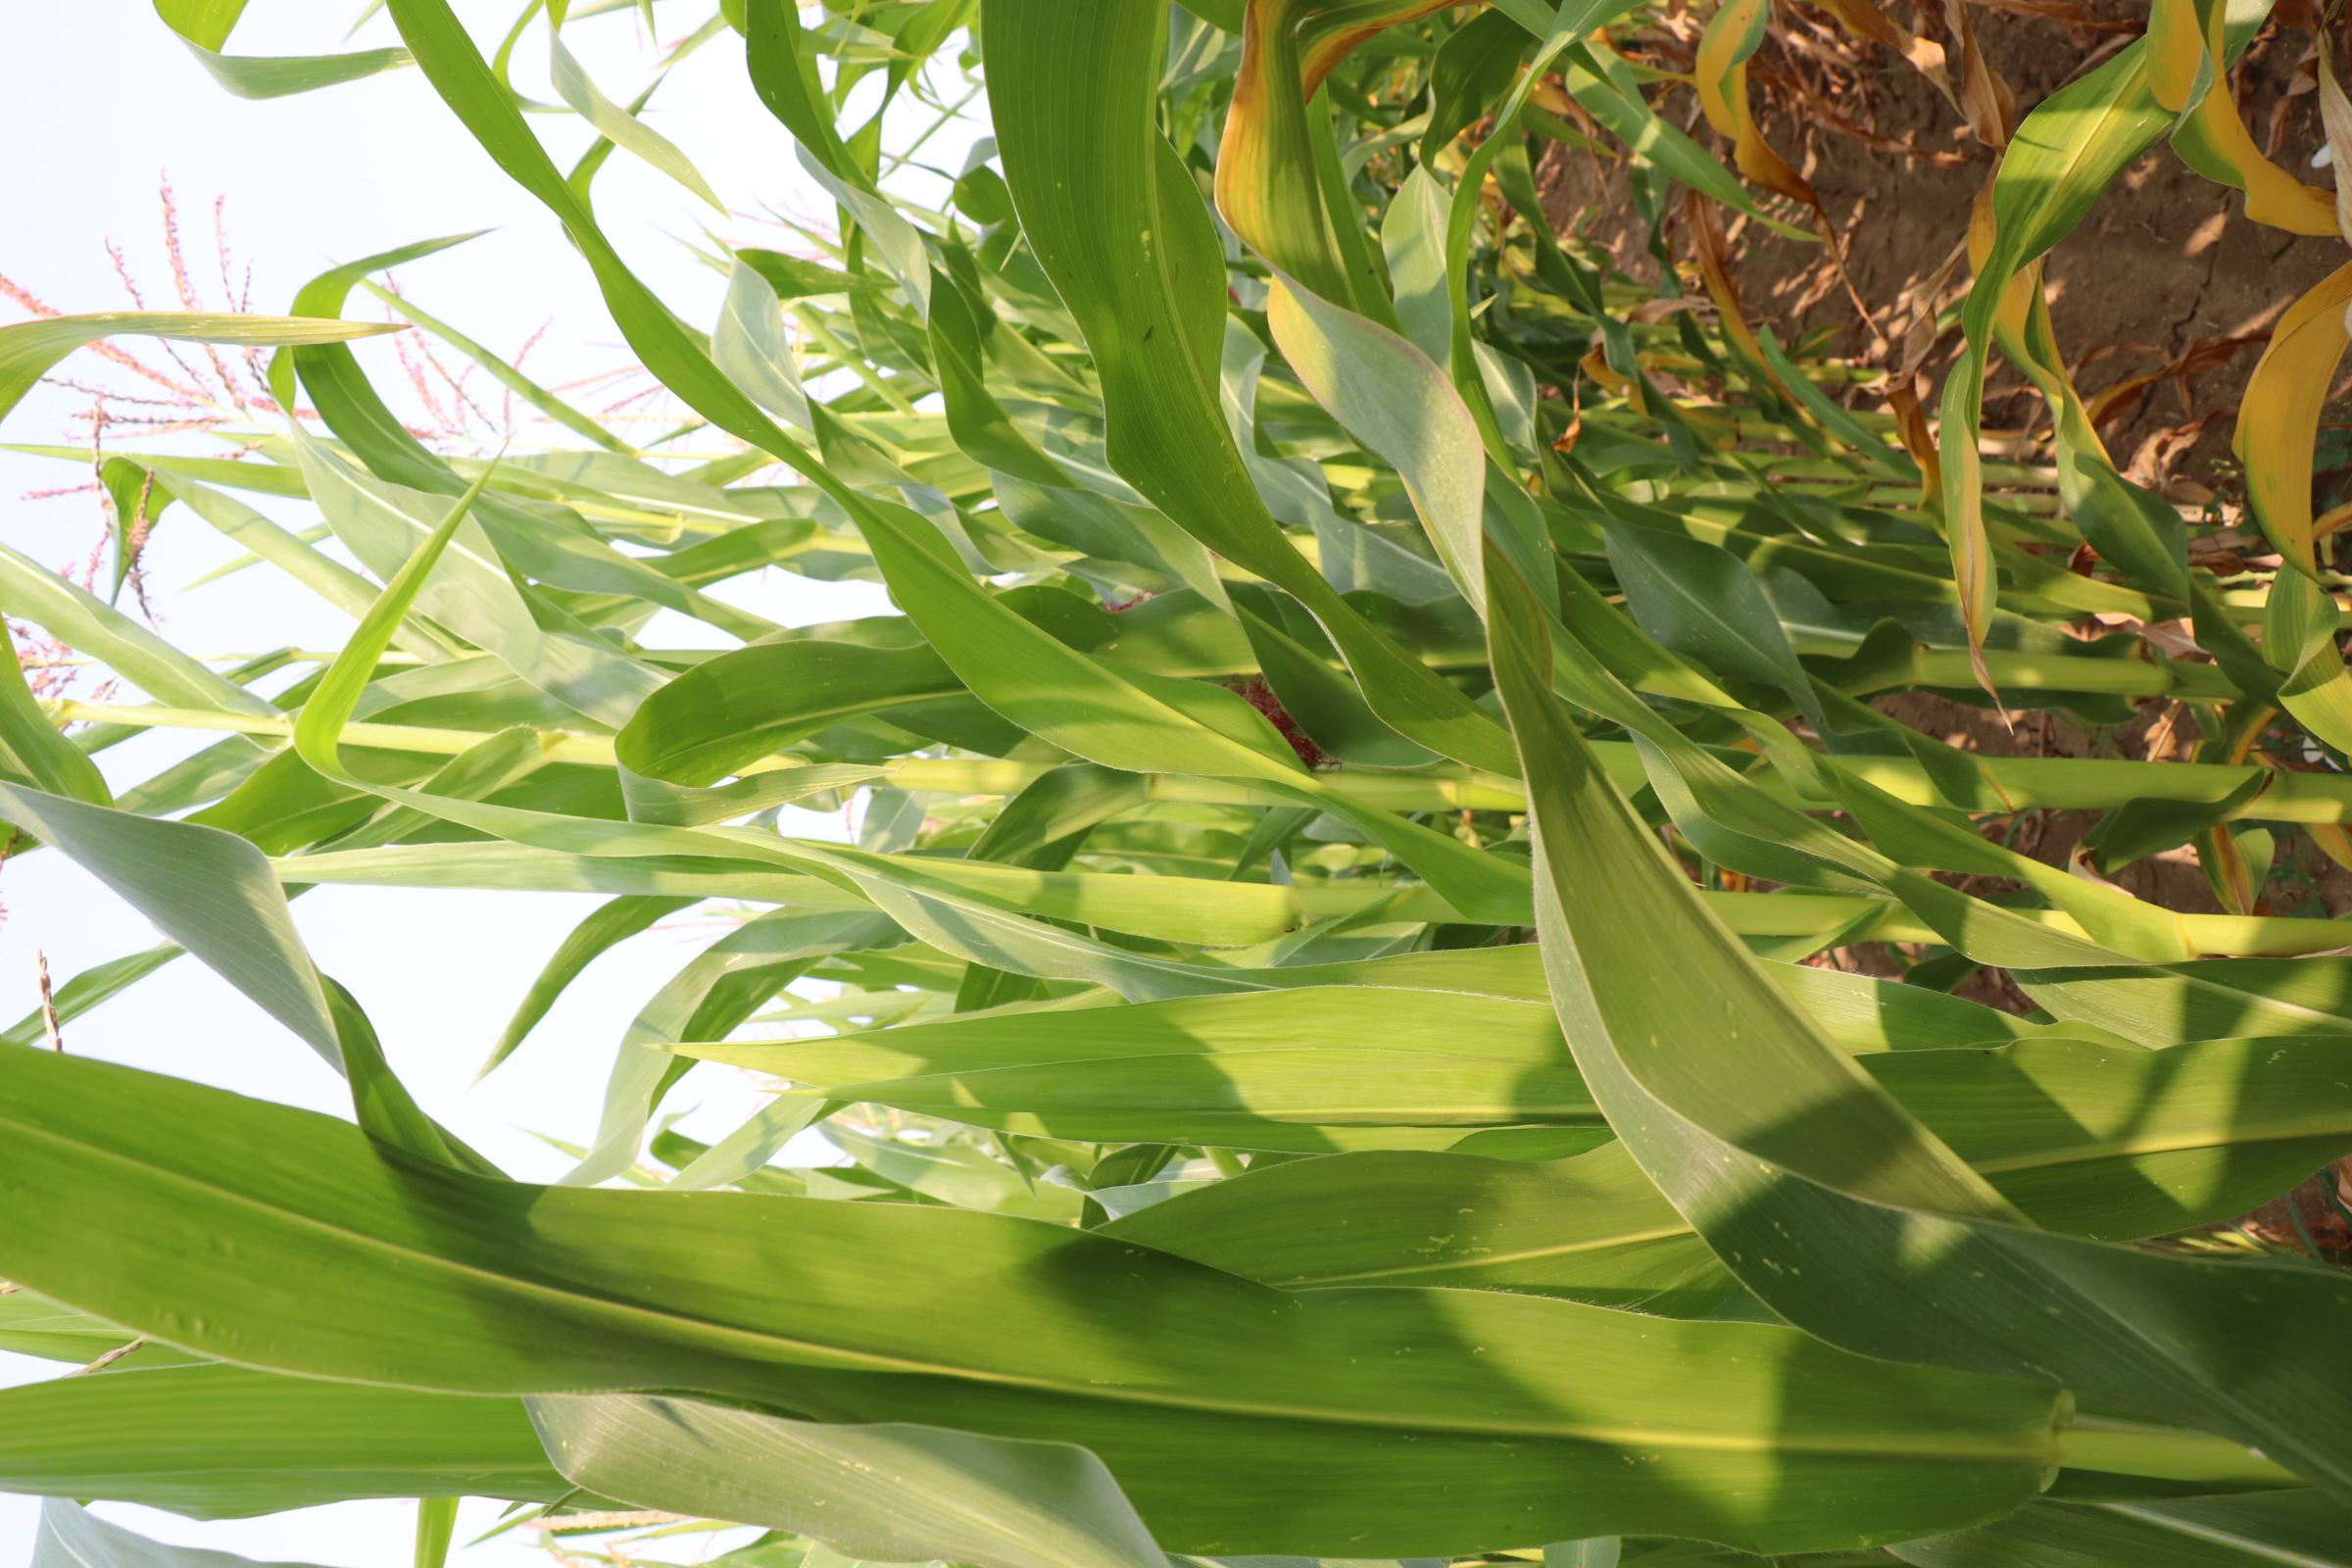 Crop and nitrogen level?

maize, no added nitrogen
